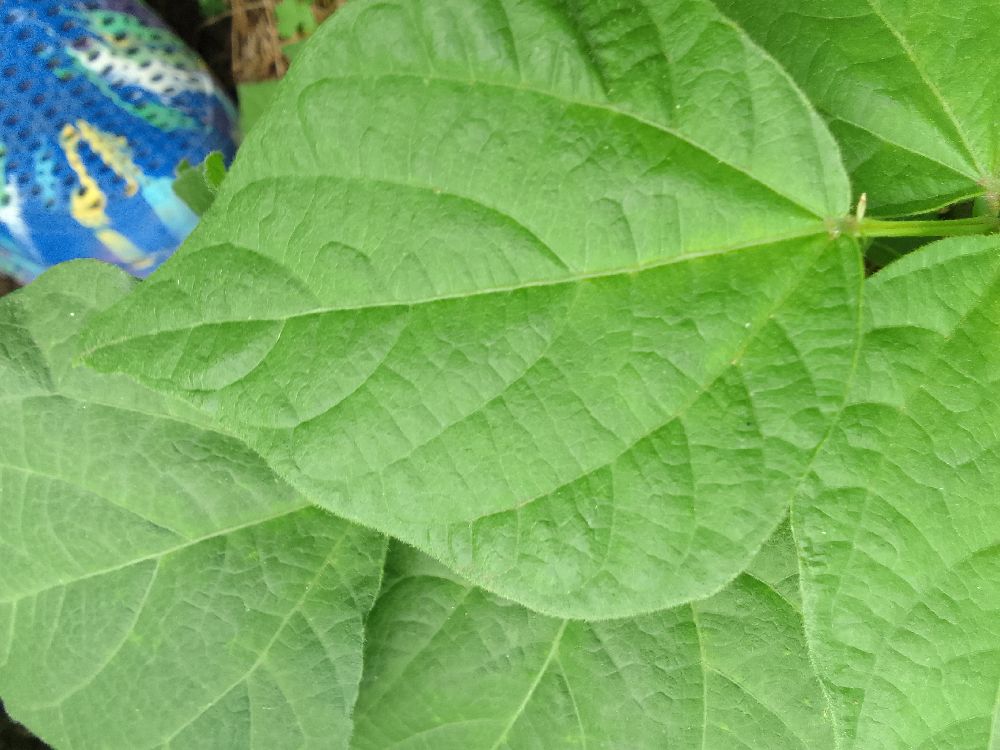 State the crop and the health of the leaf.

common bean, healthy
